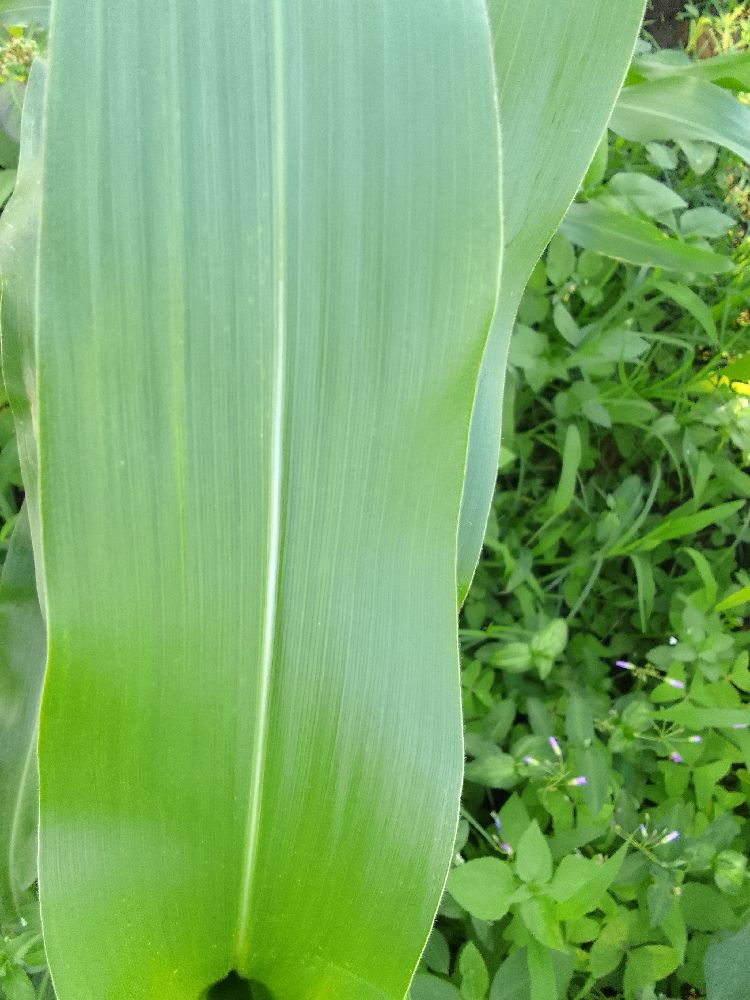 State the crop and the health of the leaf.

maize, healthy
